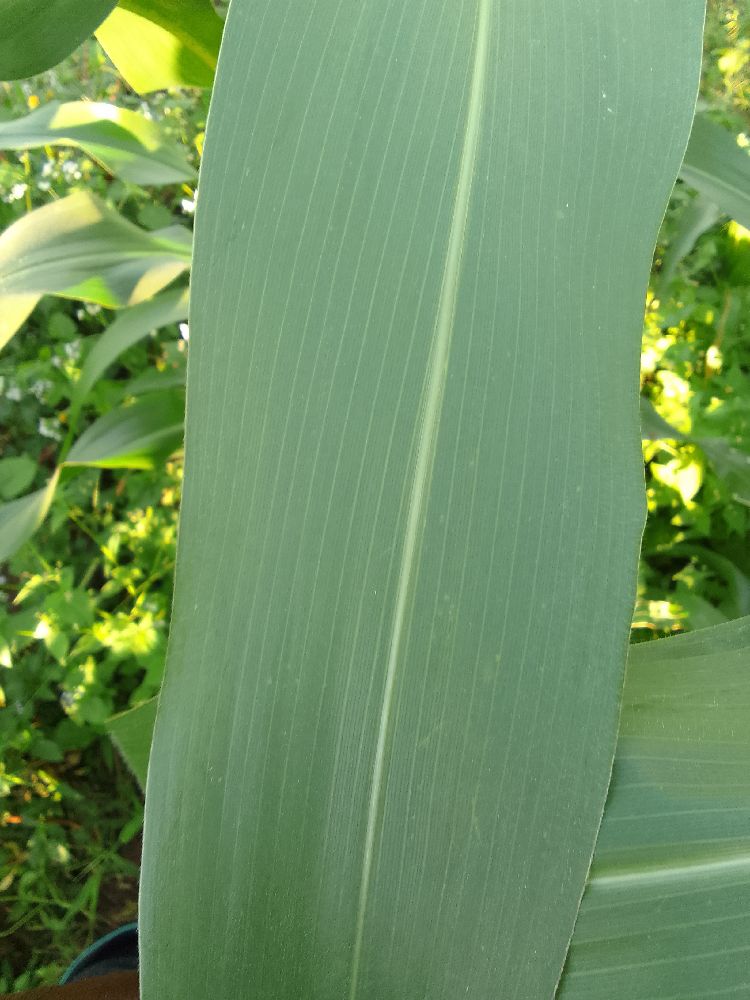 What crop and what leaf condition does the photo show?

maize, healthy
